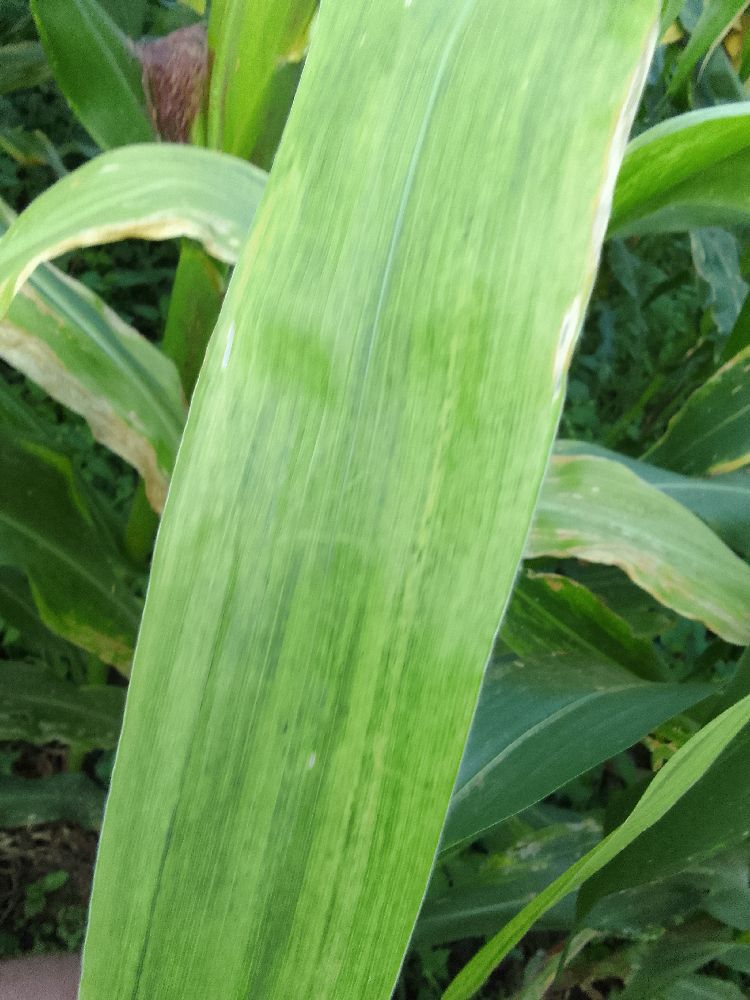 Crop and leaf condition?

maize, maize lethal necrosis
